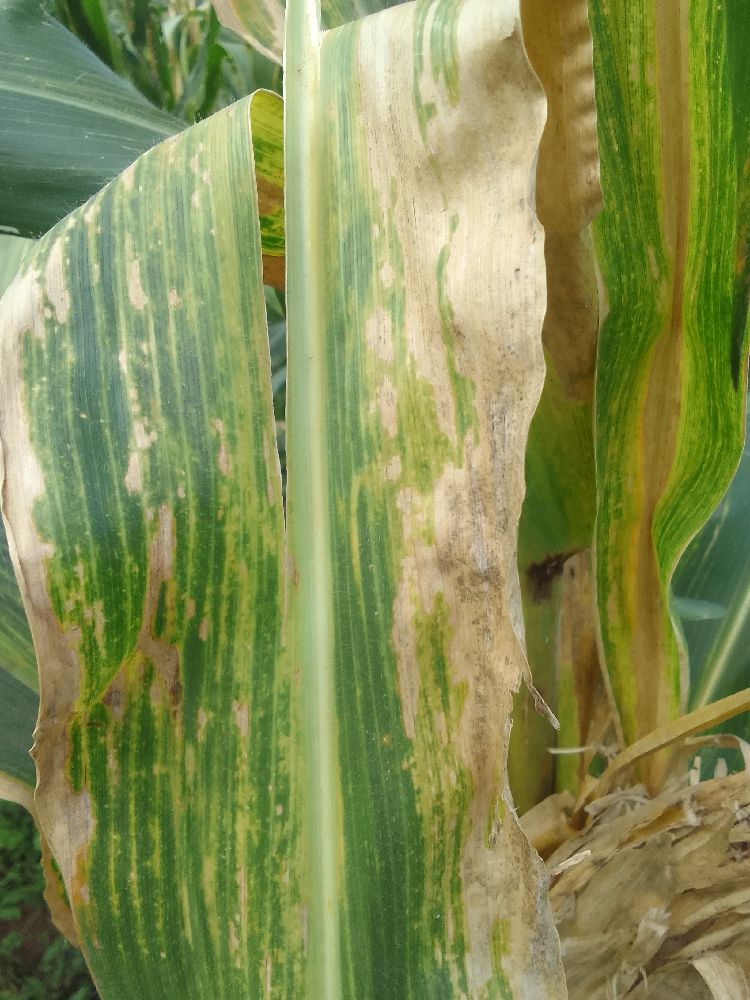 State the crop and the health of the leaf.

maize, maize lethal necrosis
